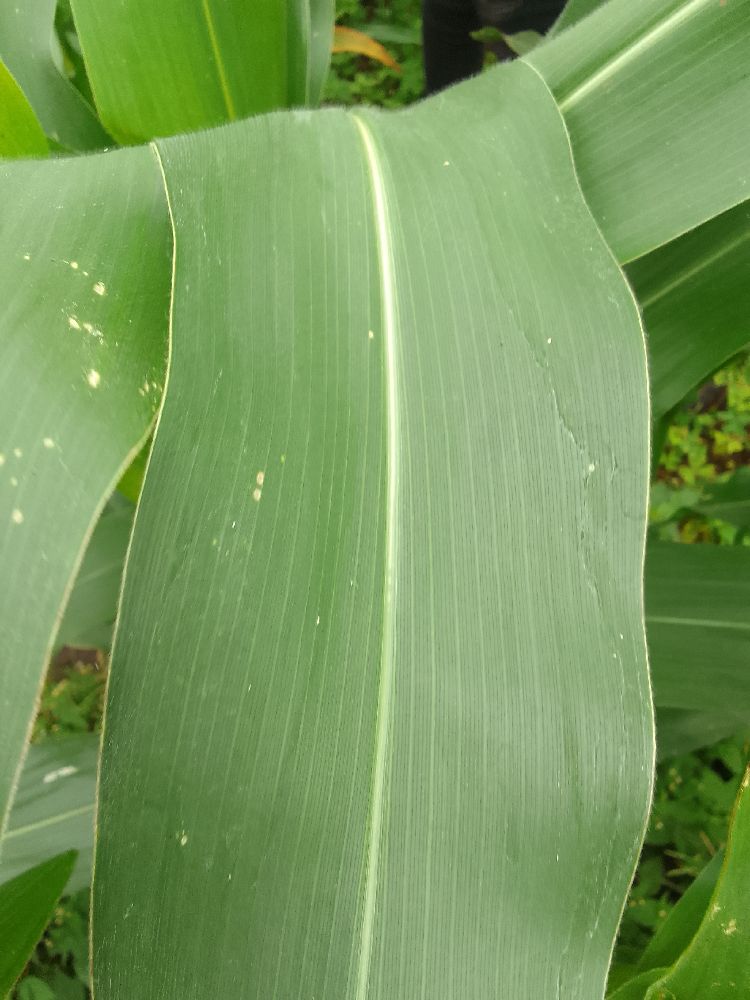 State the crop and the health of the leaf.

maize, healthy
